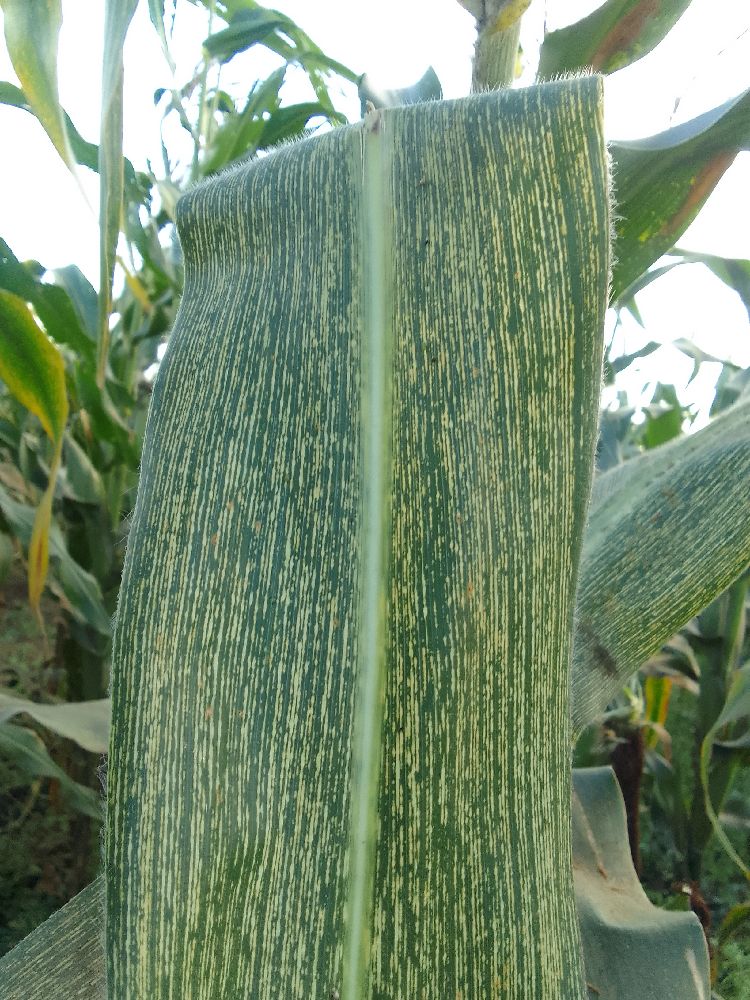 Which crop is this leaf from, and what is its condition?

maize, maize streak virus
